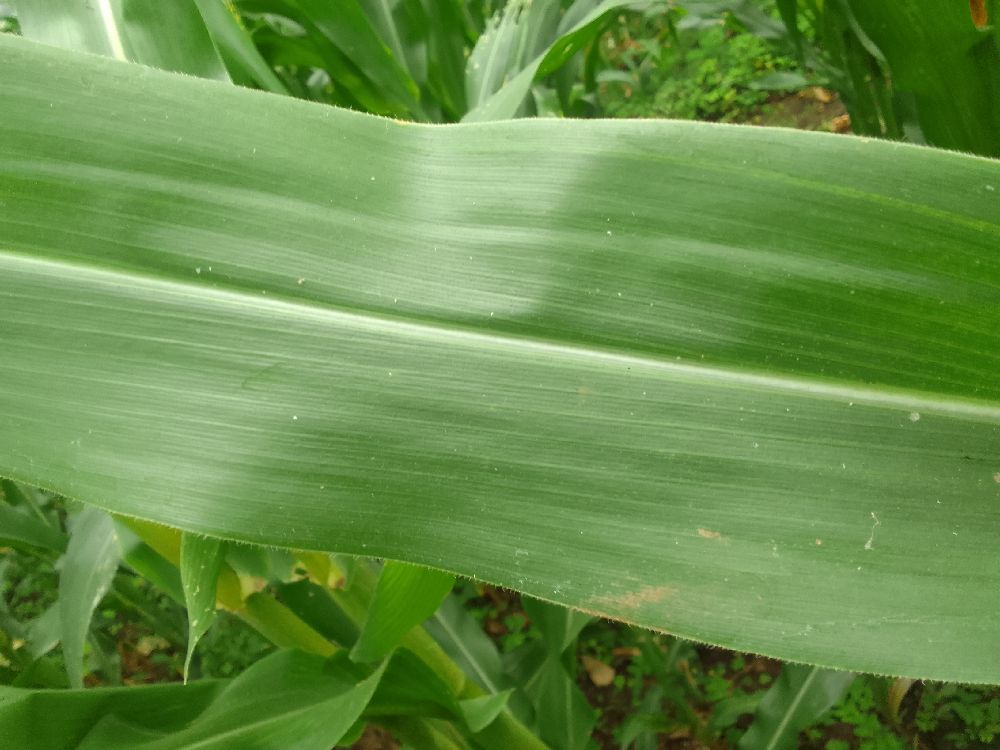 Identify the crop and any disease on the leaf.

maize, healthy
